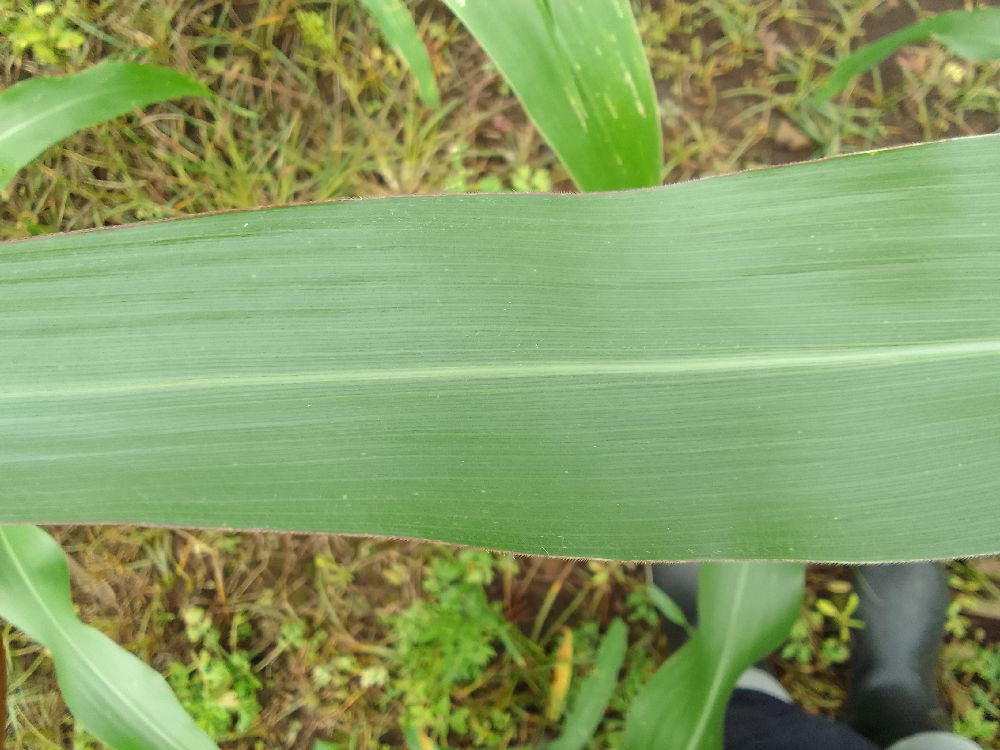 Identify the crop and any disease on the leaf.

maize, healthy
